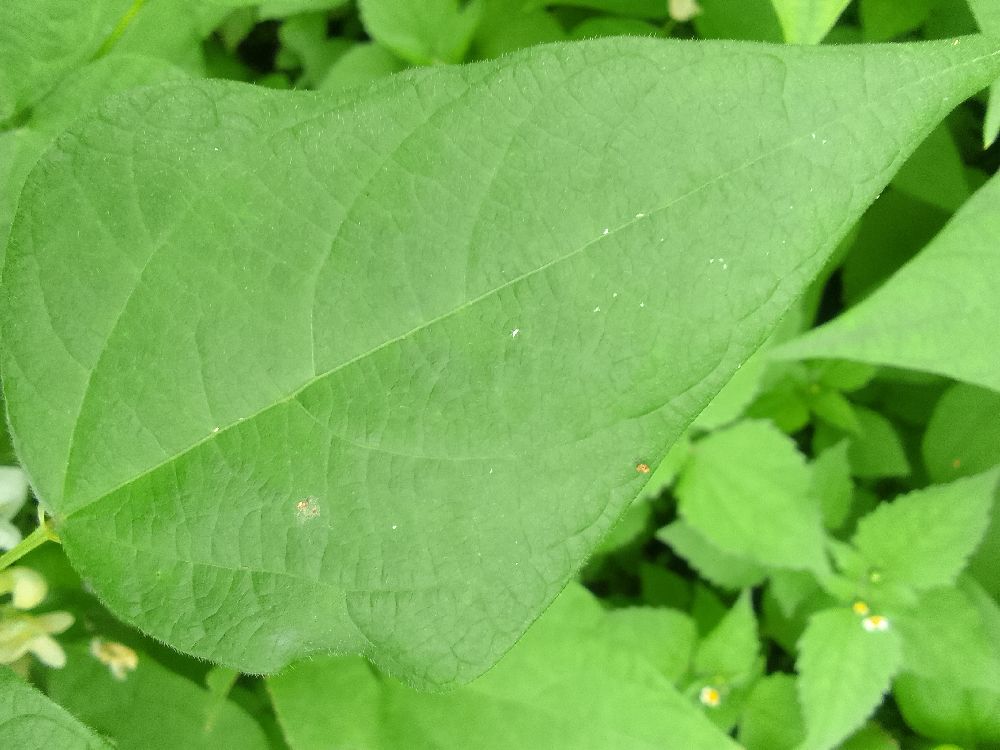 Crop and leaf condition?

common bean, healthy
